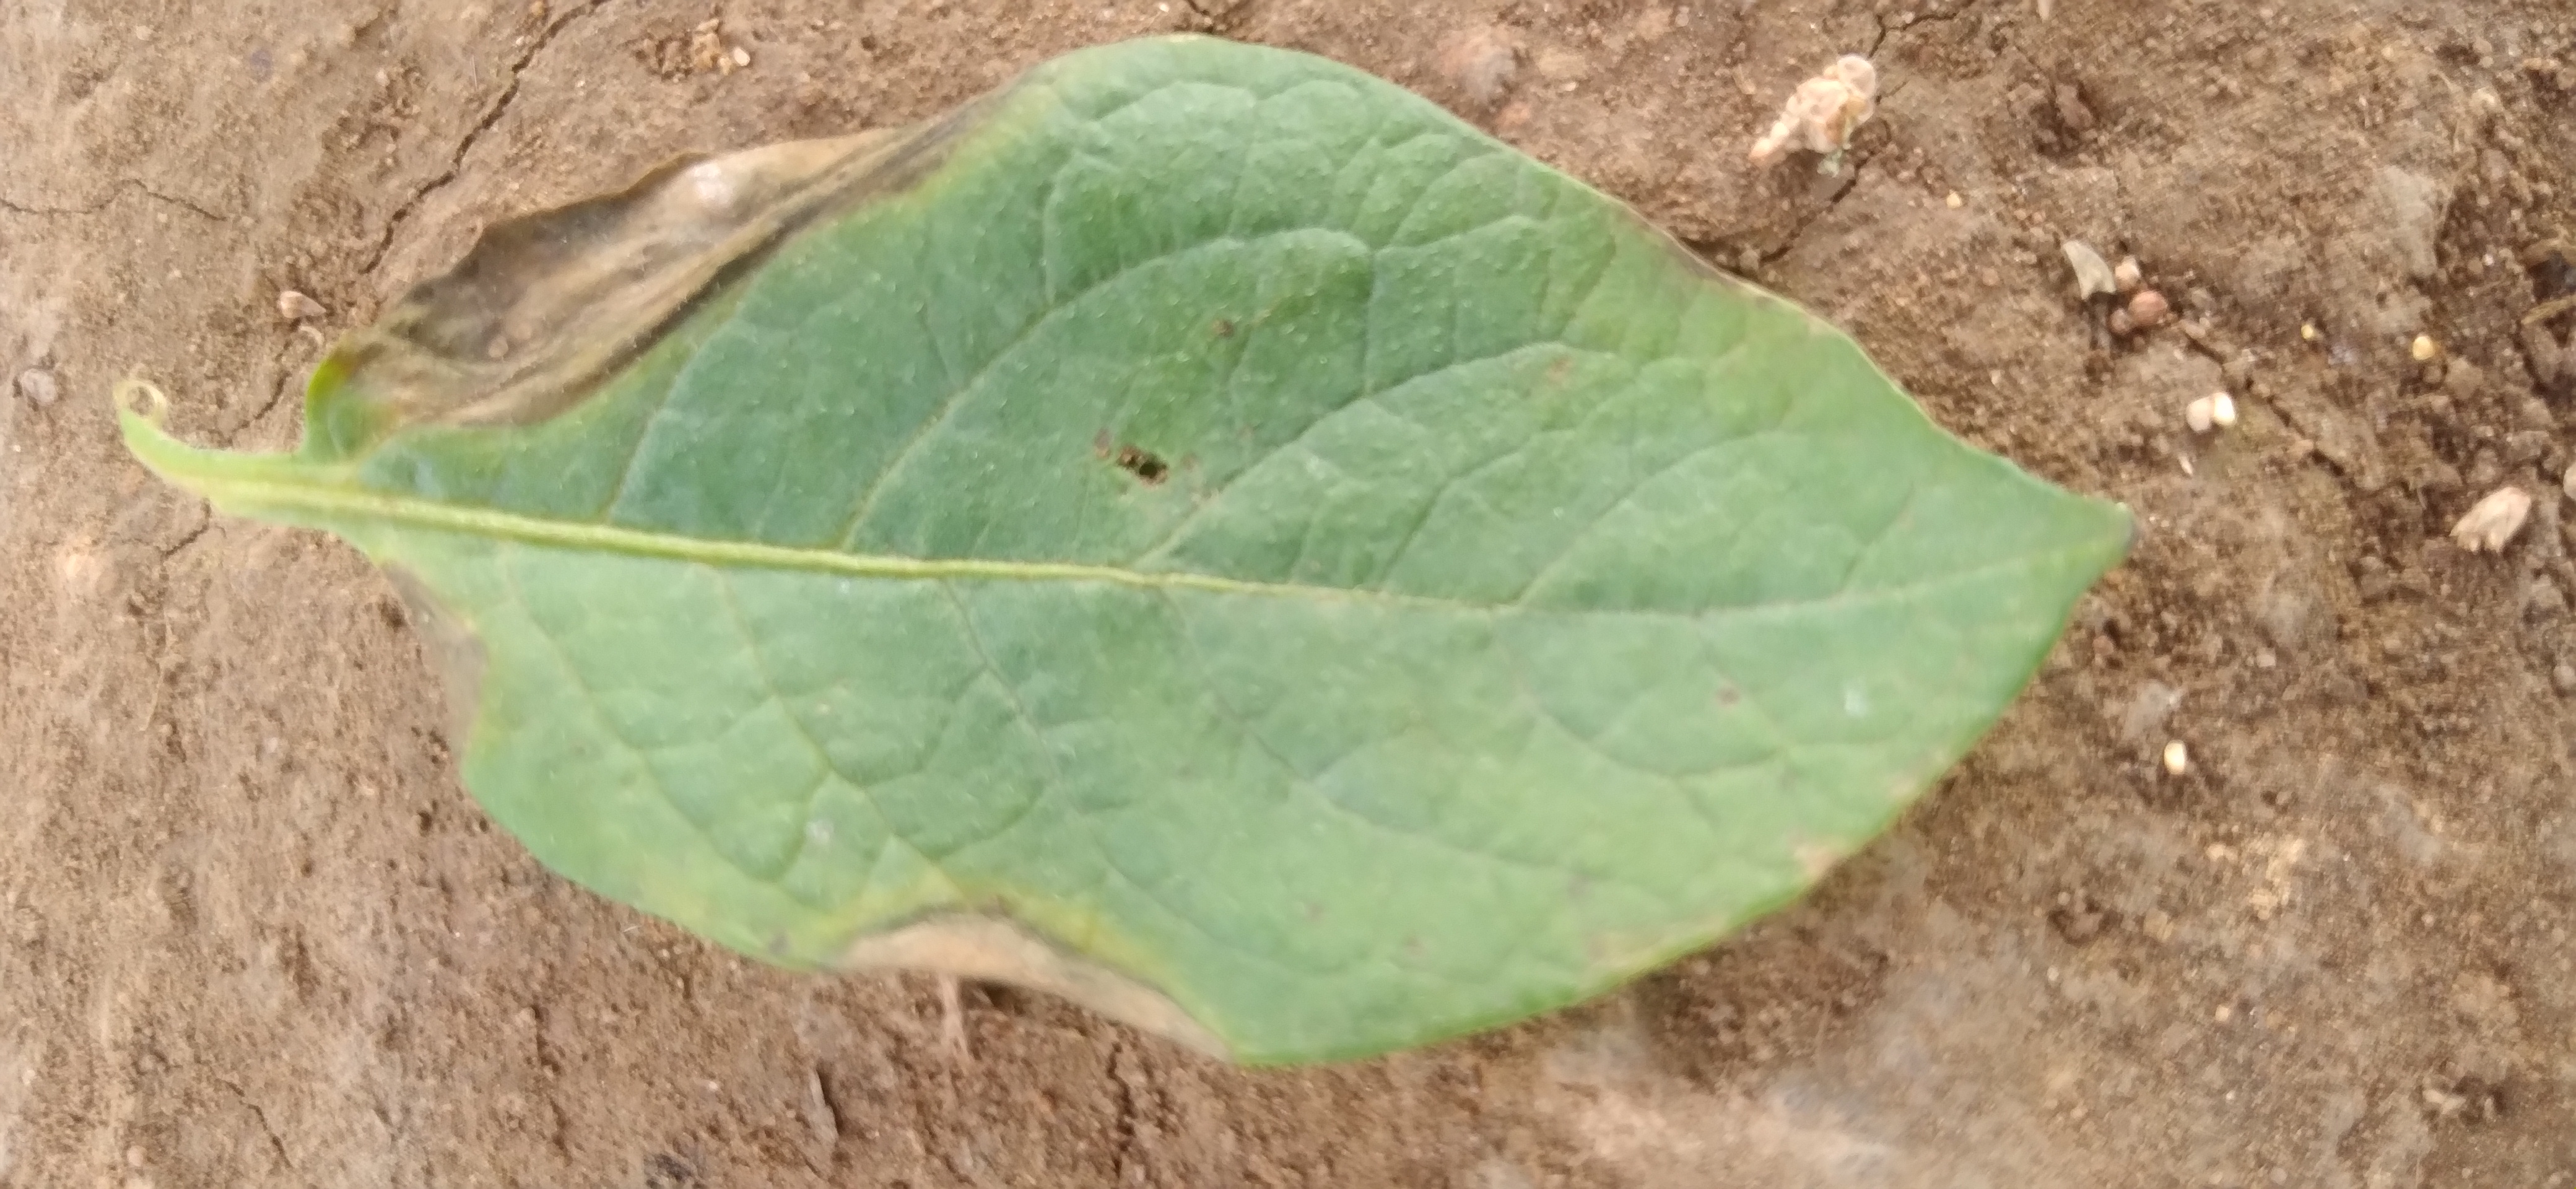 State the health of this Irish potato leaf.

early blight
